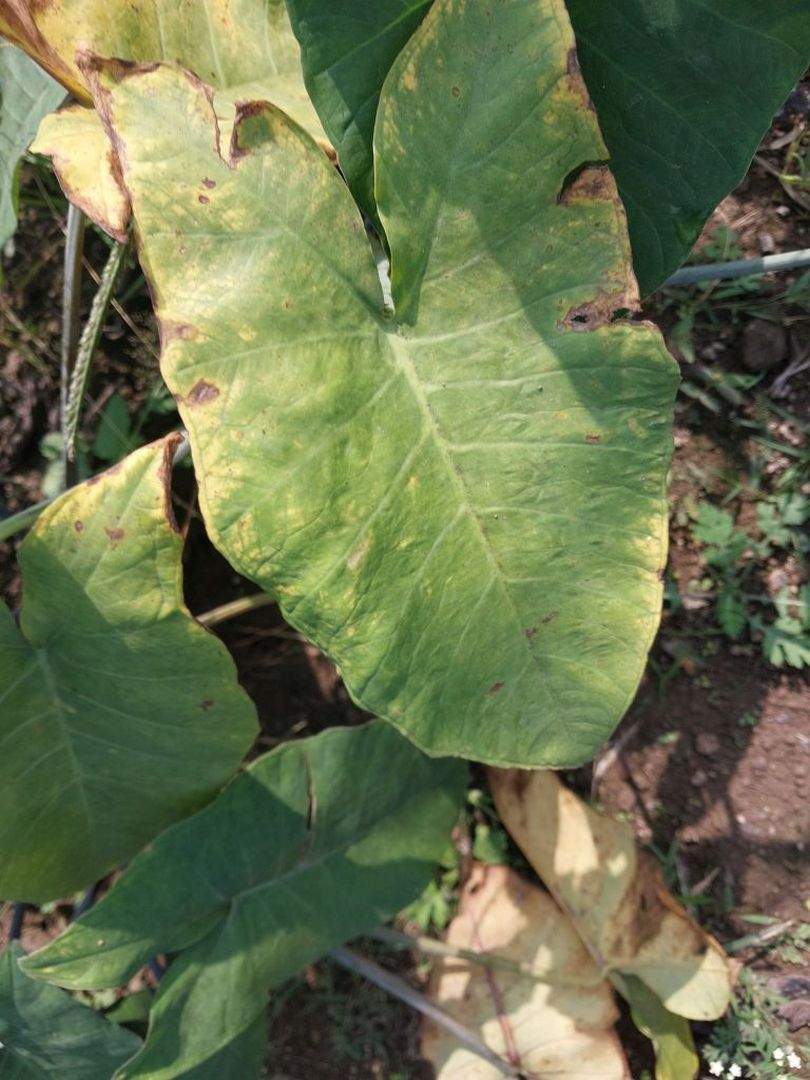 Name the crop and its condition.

taro, leaf blight
